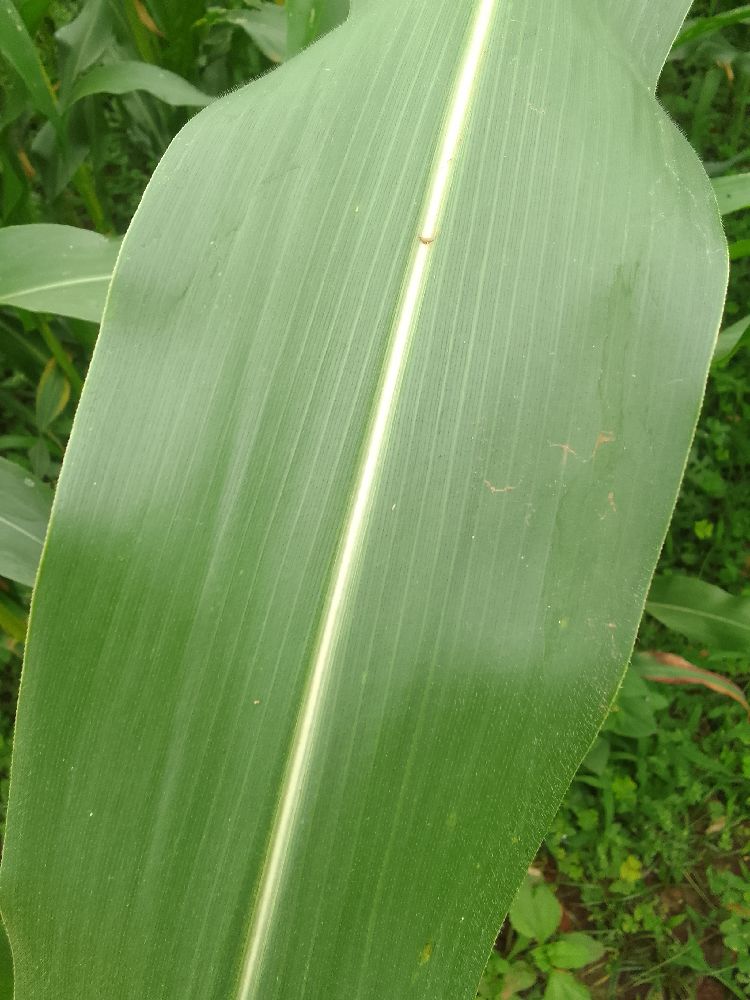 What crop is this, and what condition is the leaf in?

maize, healthy
